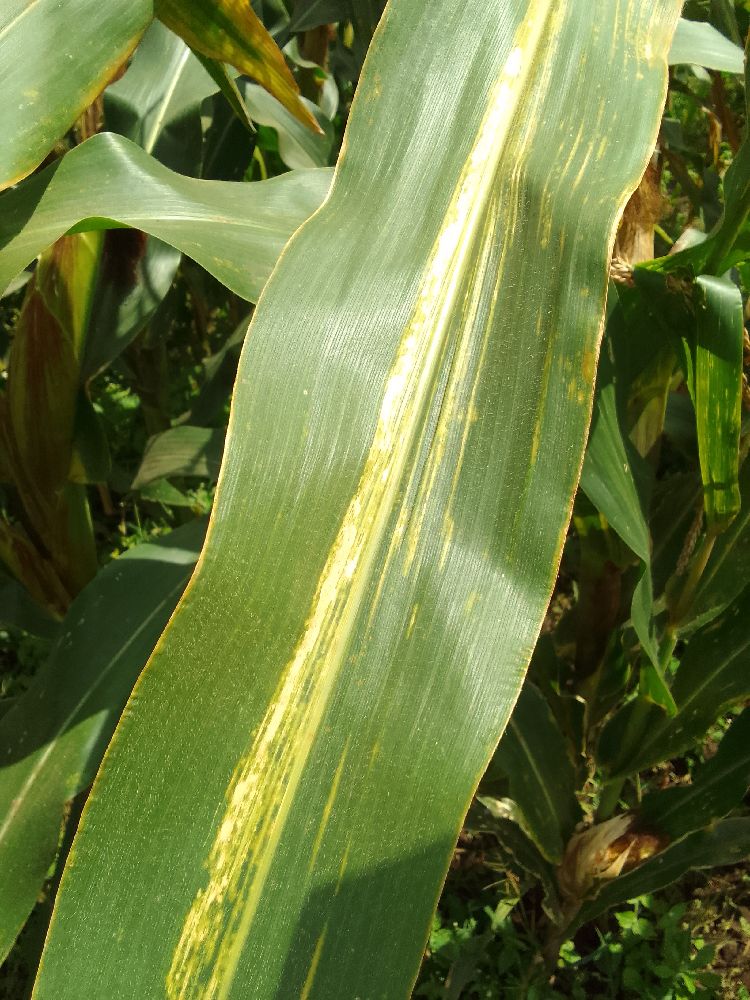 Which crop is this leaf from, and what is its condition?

maize, maize lethal necrosis
